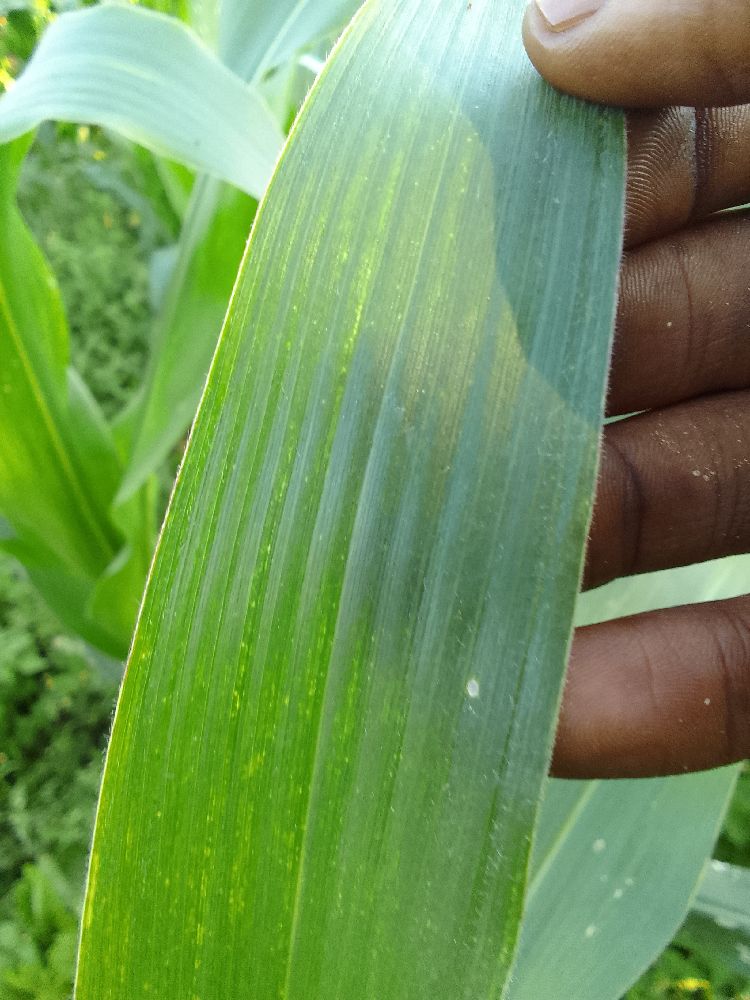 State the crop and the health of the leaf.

maize, healthy
